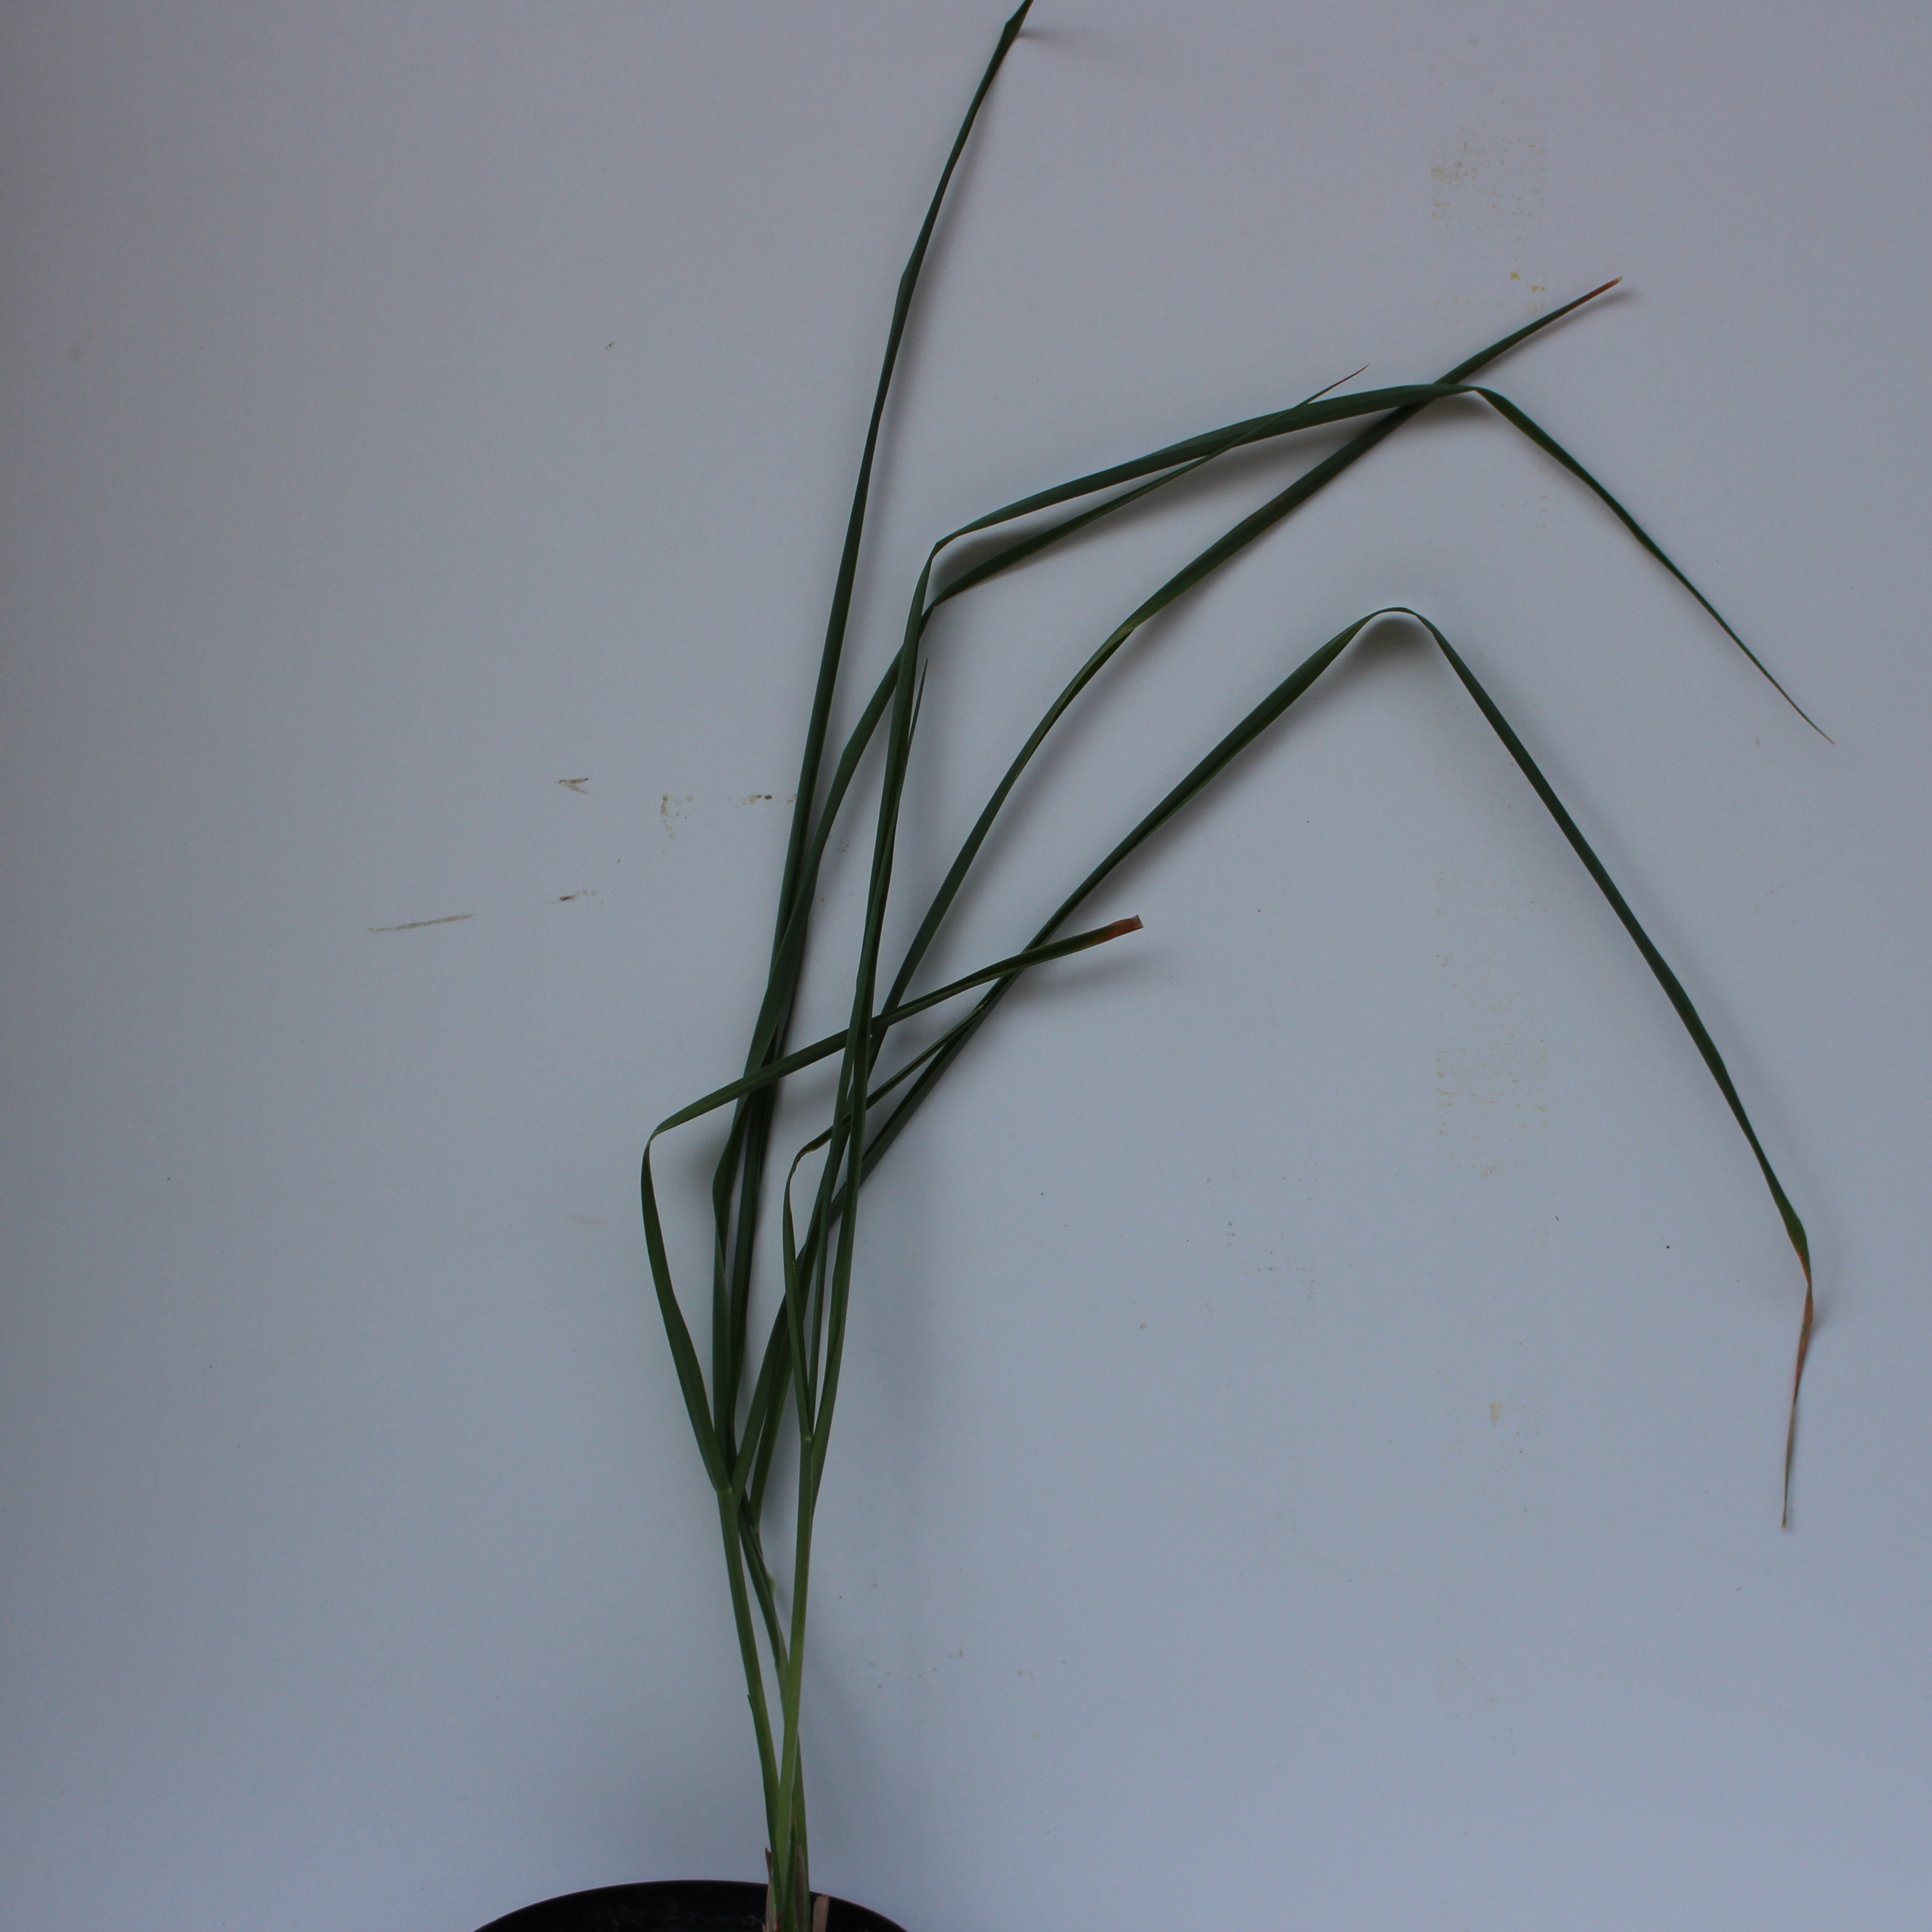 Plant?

Avena sterilis
